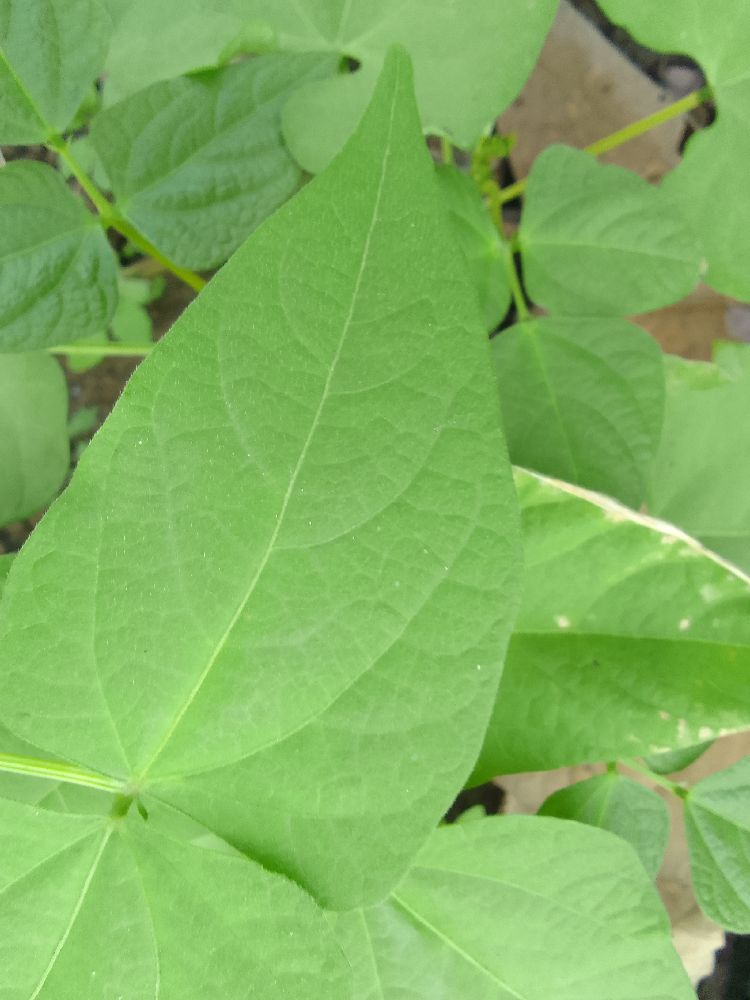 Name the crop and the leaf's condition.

common bean, healthy
